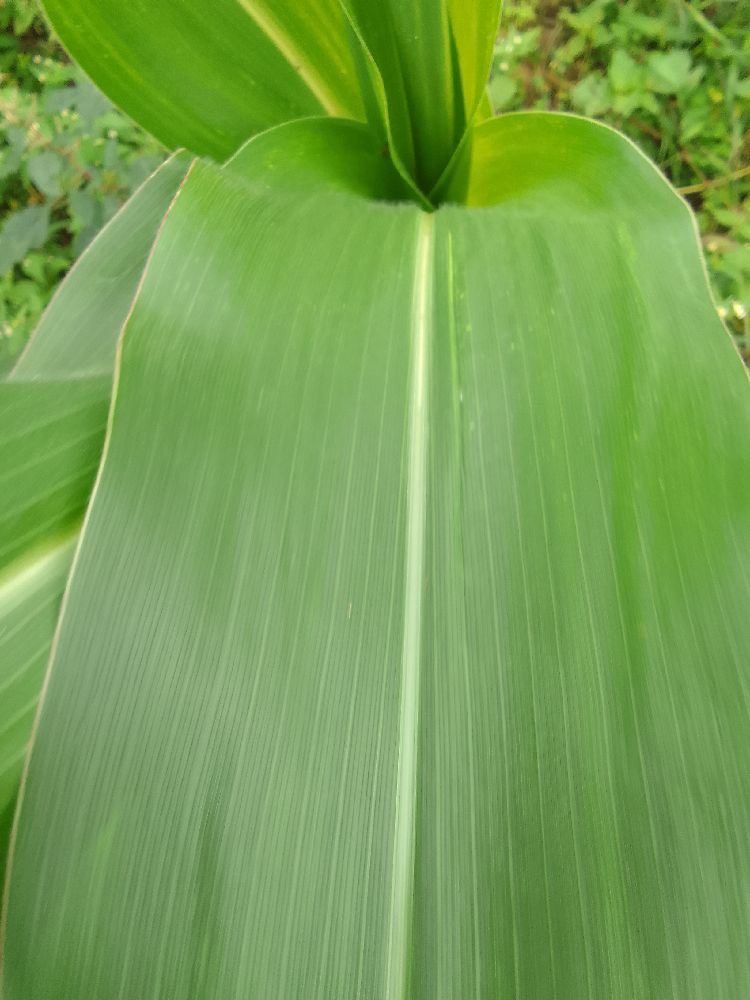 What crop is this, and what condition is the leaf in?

maize, healthy
